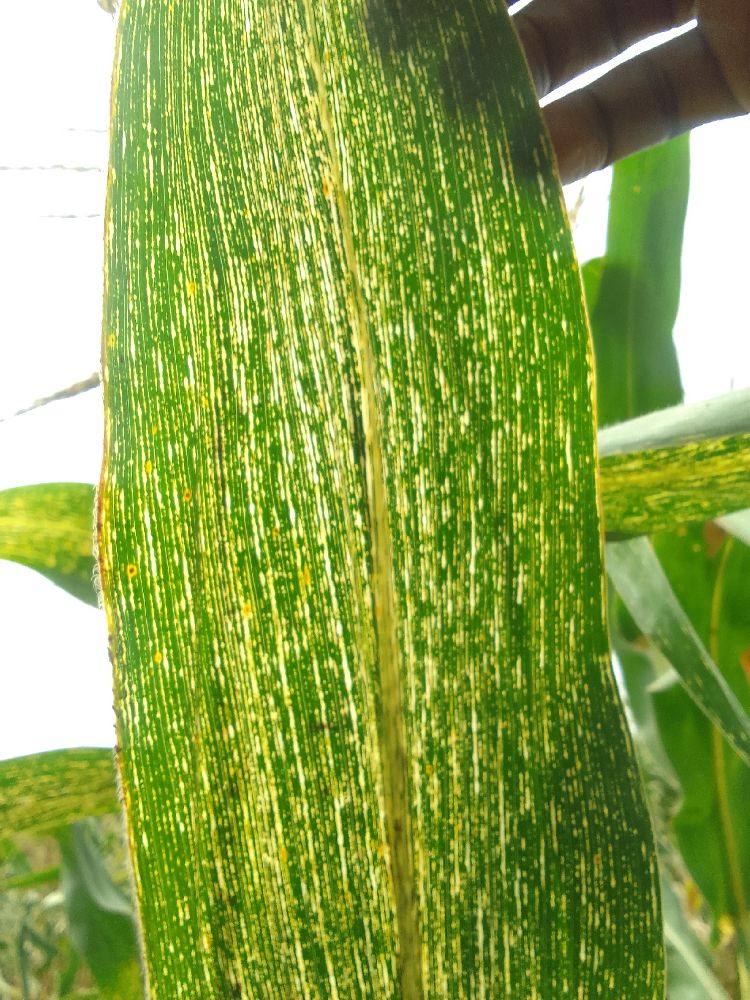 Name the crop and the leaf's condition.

maize, maize streak virus
